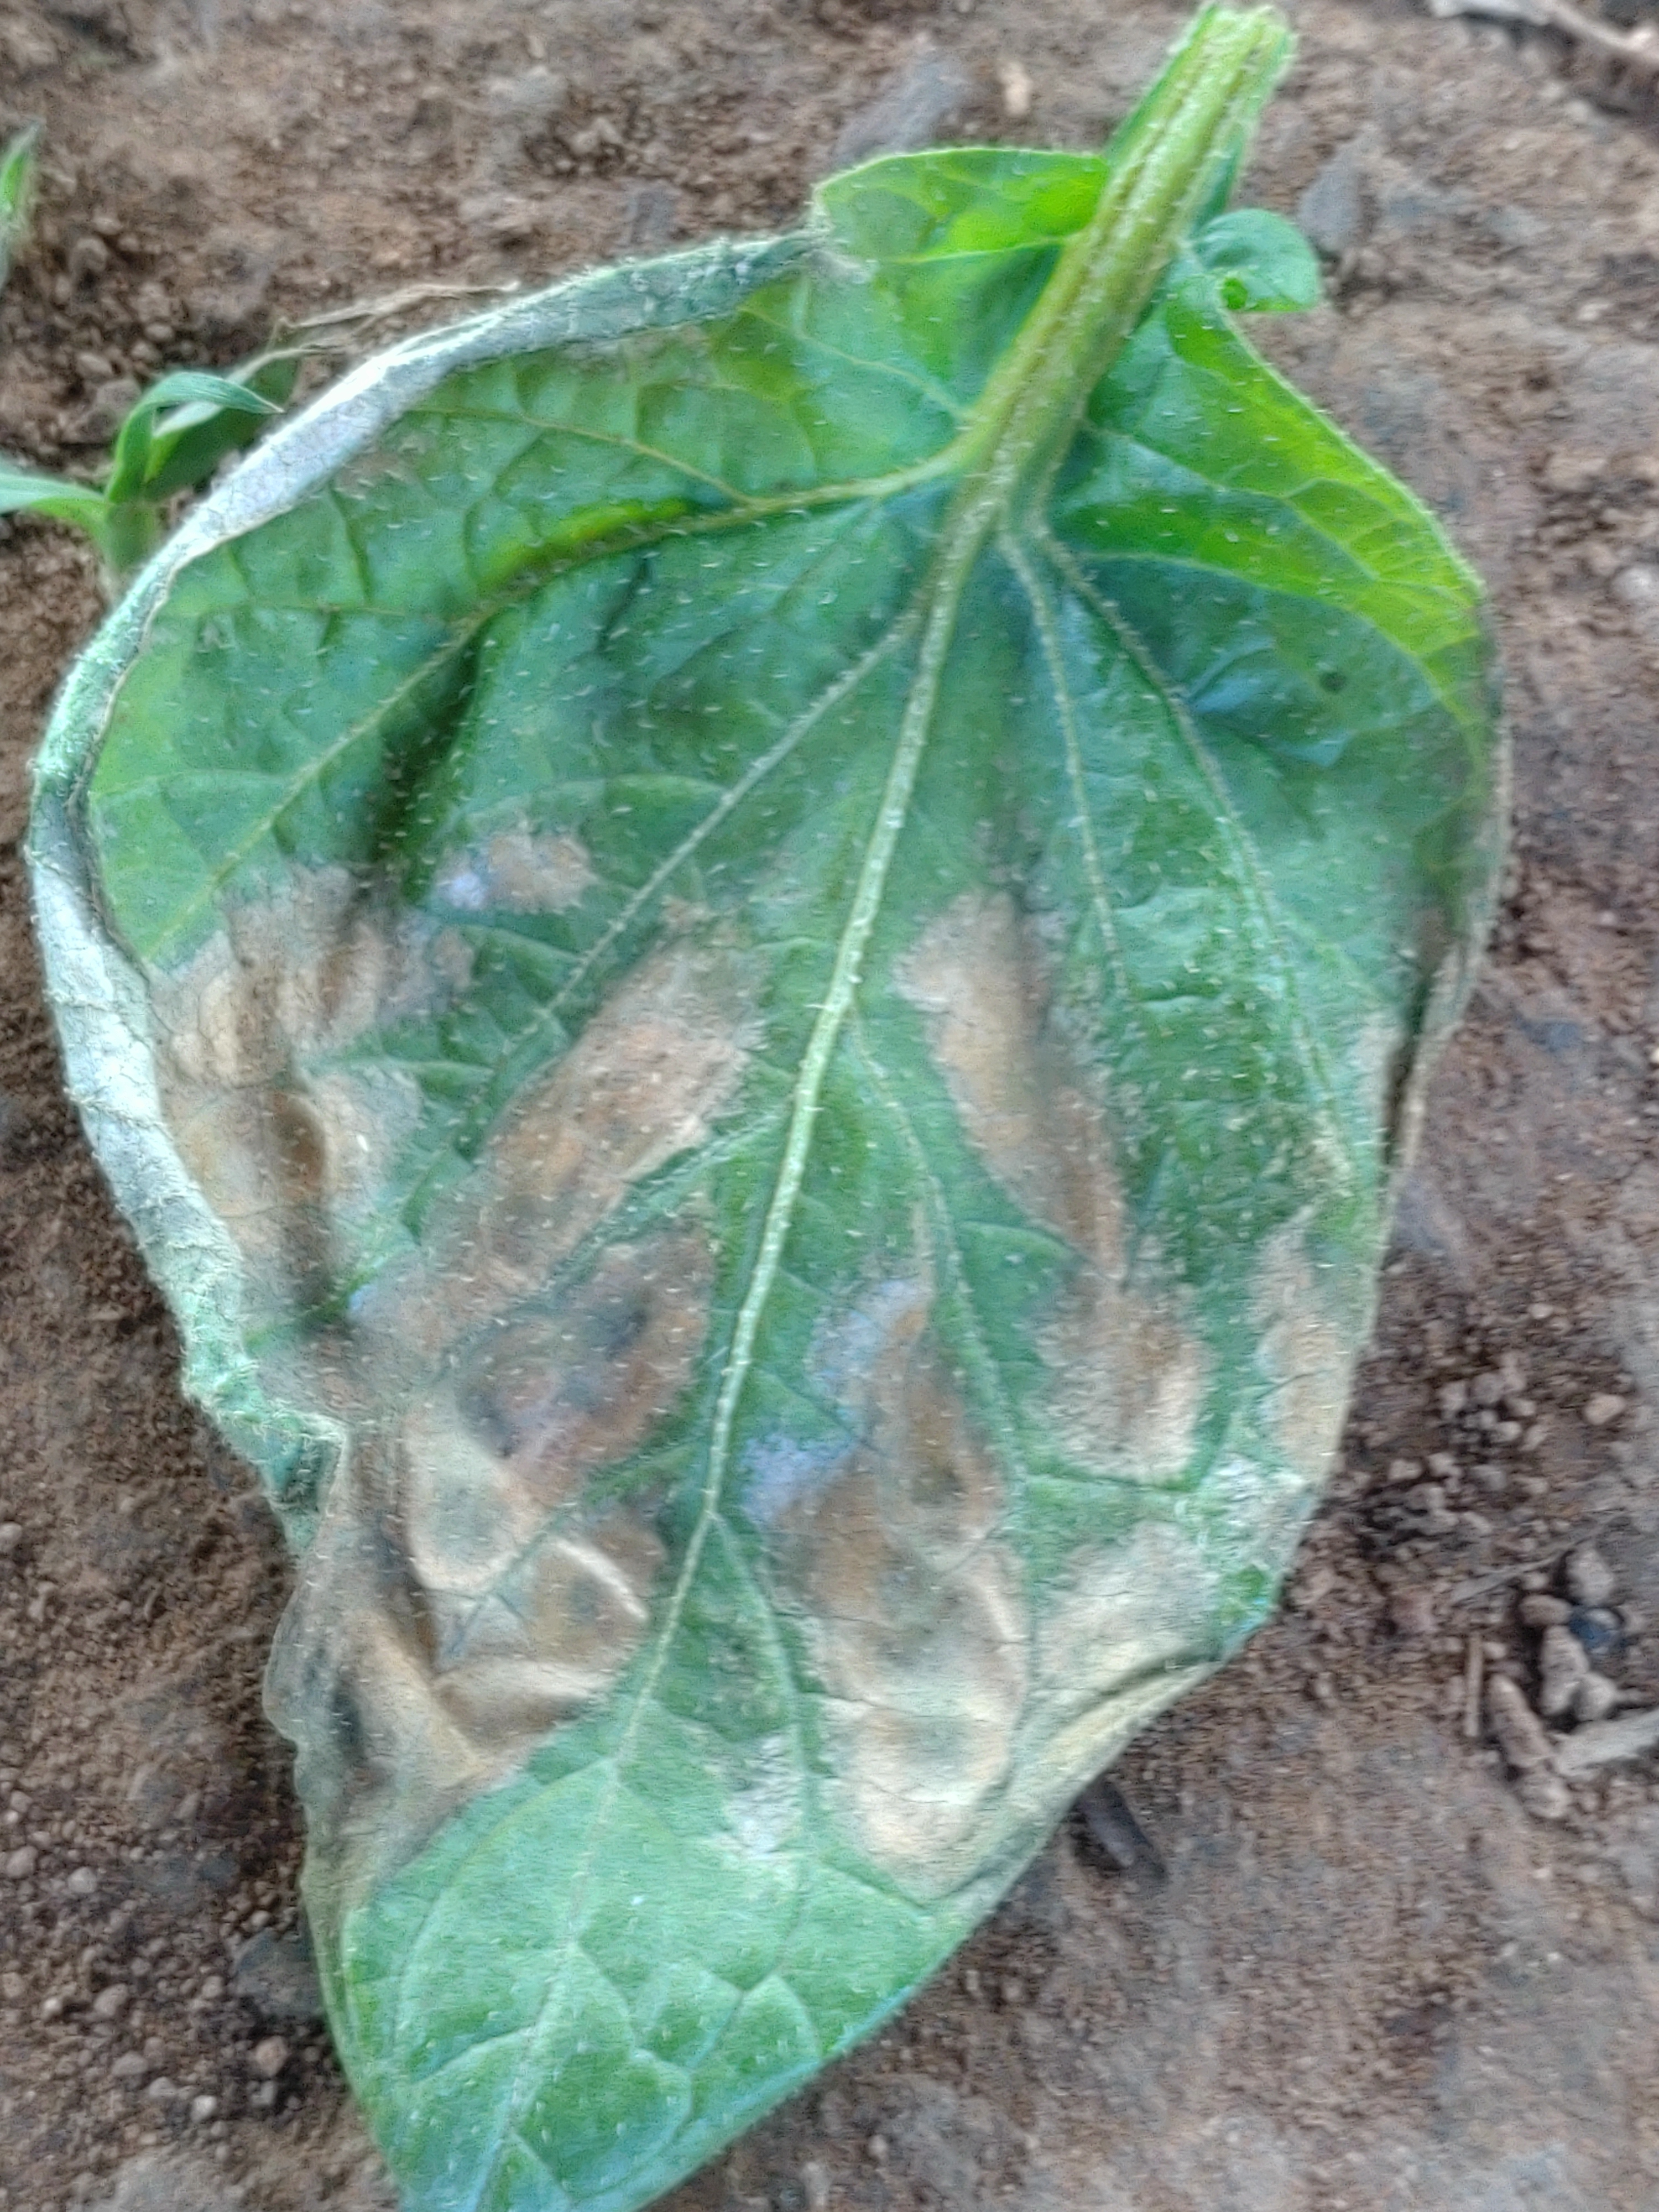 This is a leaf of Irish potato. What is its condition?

early blight
